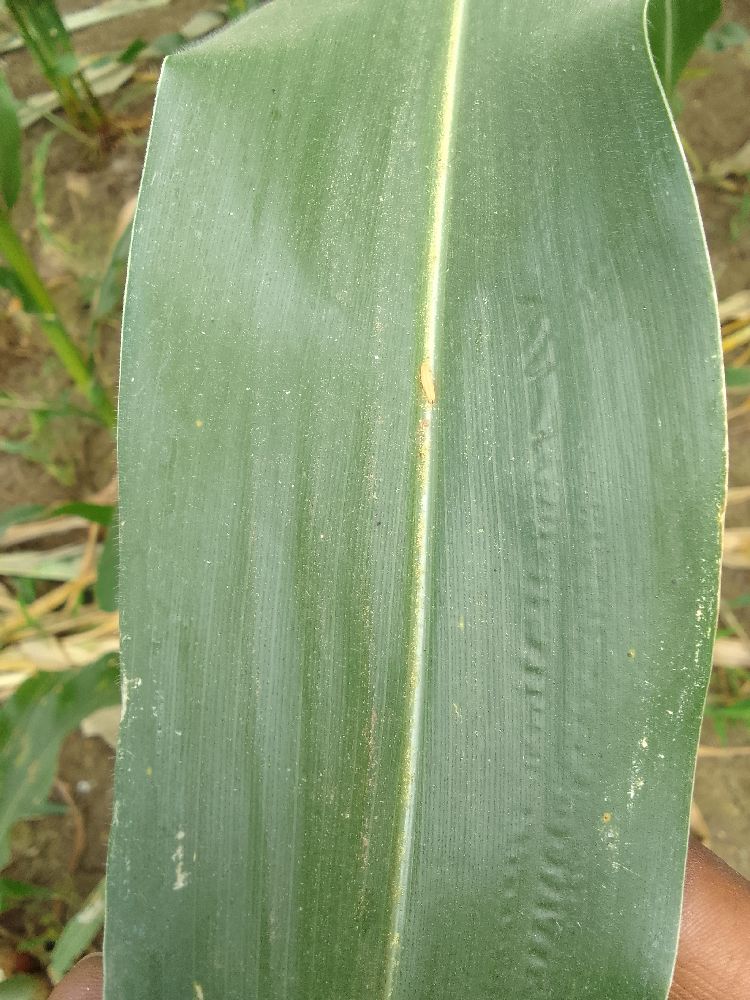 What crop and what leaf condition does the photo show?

maize, healthy
